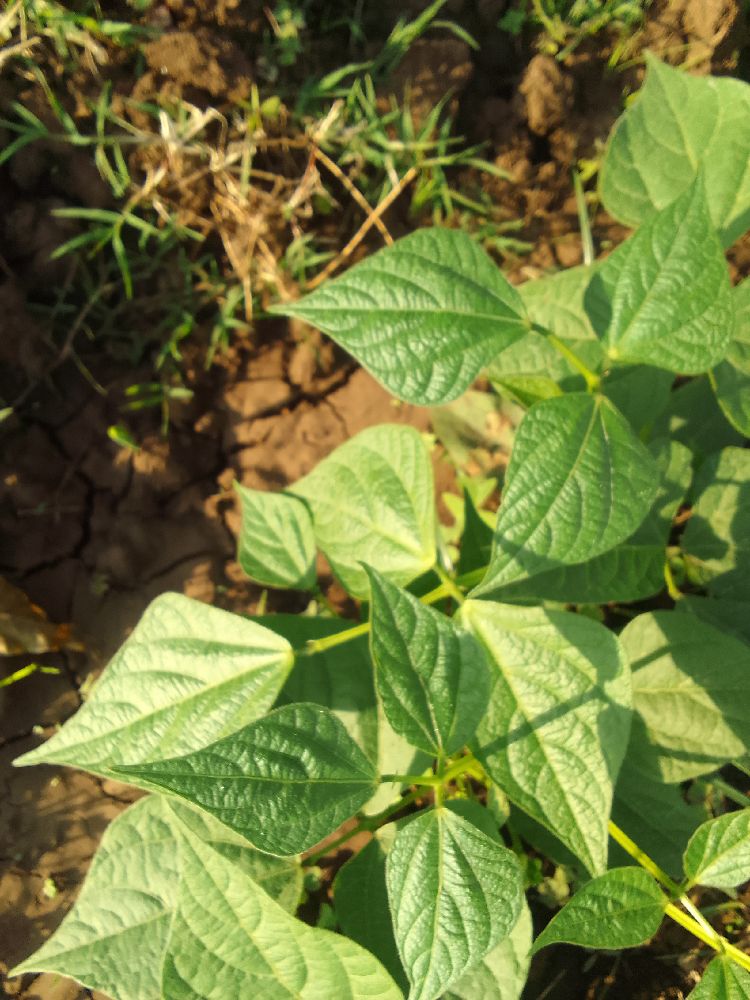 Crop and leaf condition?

common bean, healthy
